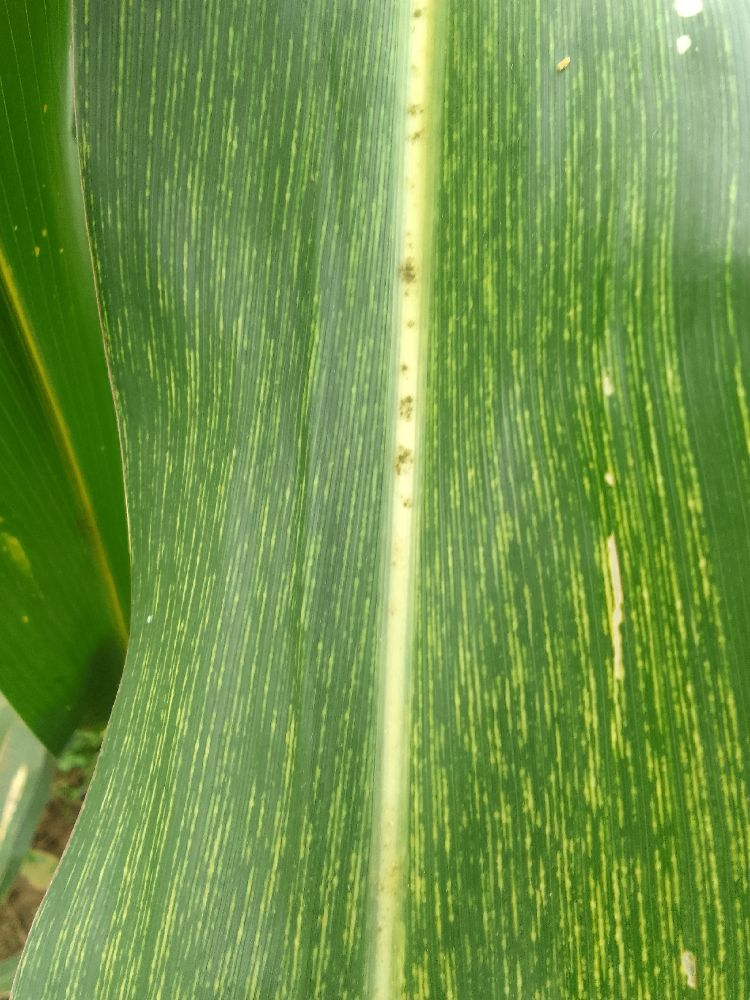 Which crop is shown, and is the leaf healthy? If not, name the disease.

maize, maize streak virus
